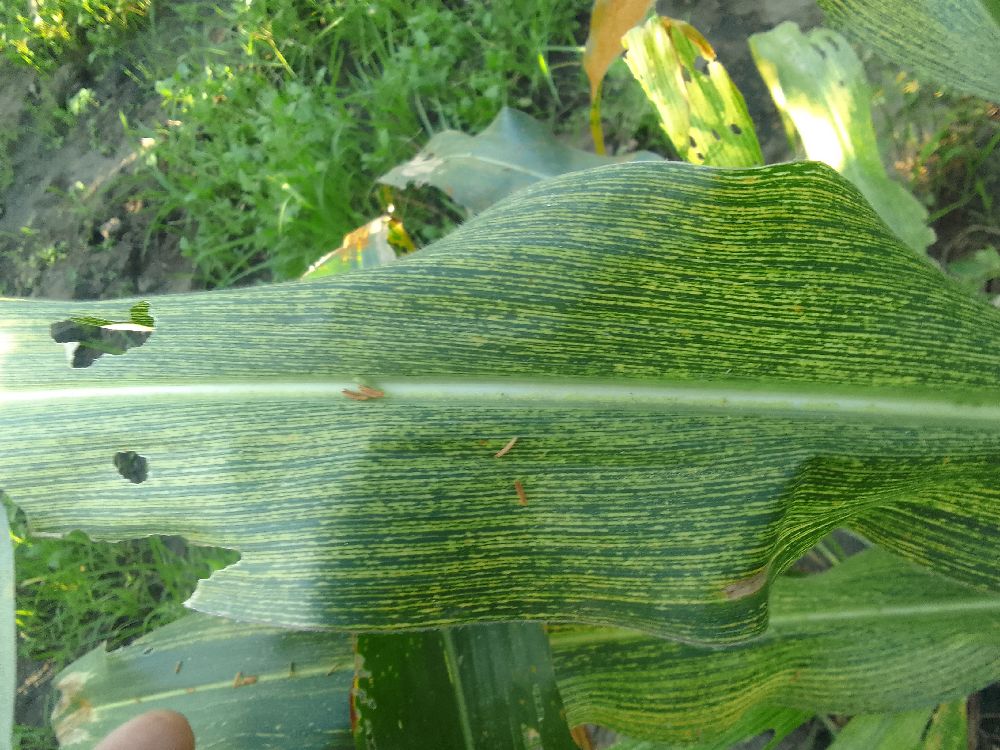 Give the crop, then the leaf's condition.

maize, maize streak virus
